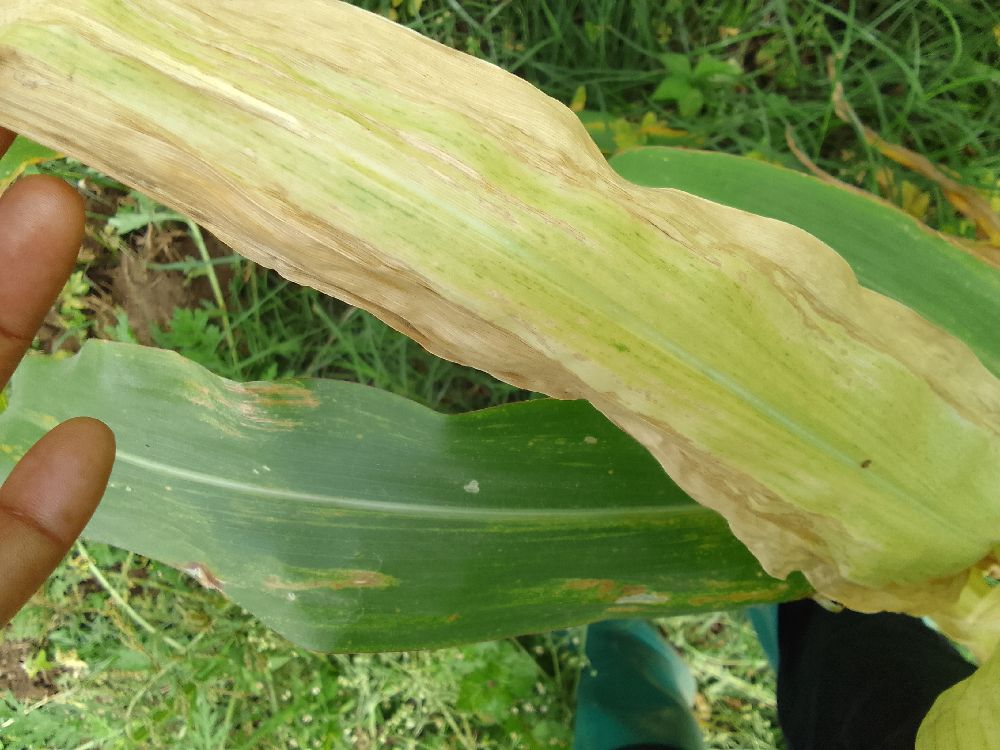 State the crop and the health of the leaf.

maize, maize lethal necrosis
